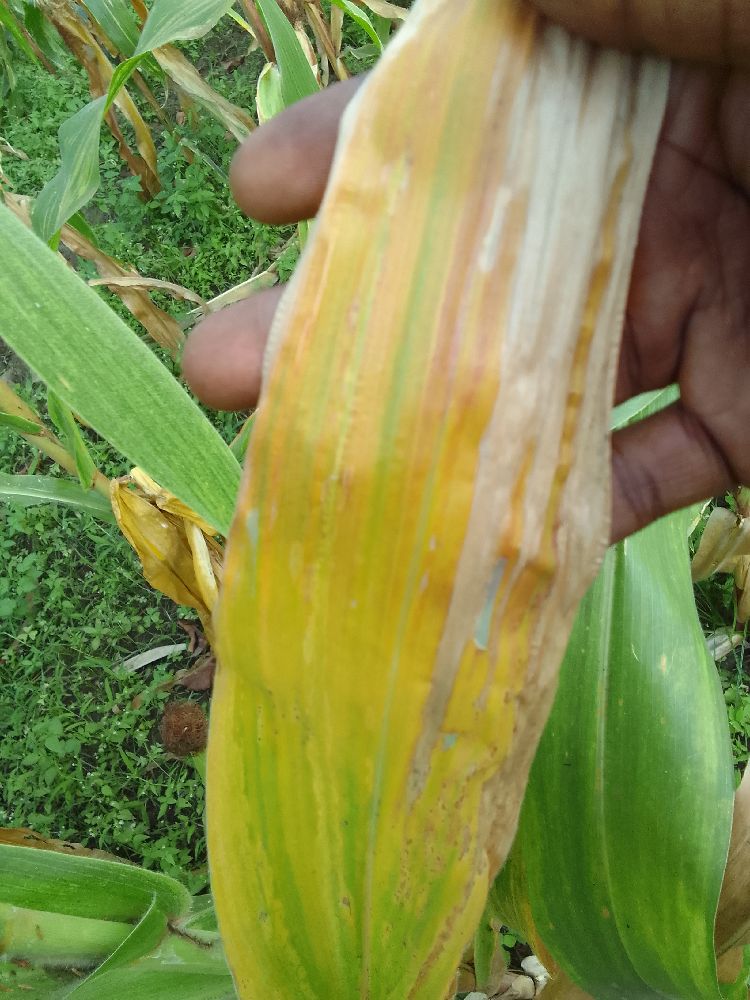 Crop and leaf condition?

maize, maize lethal necrosis
